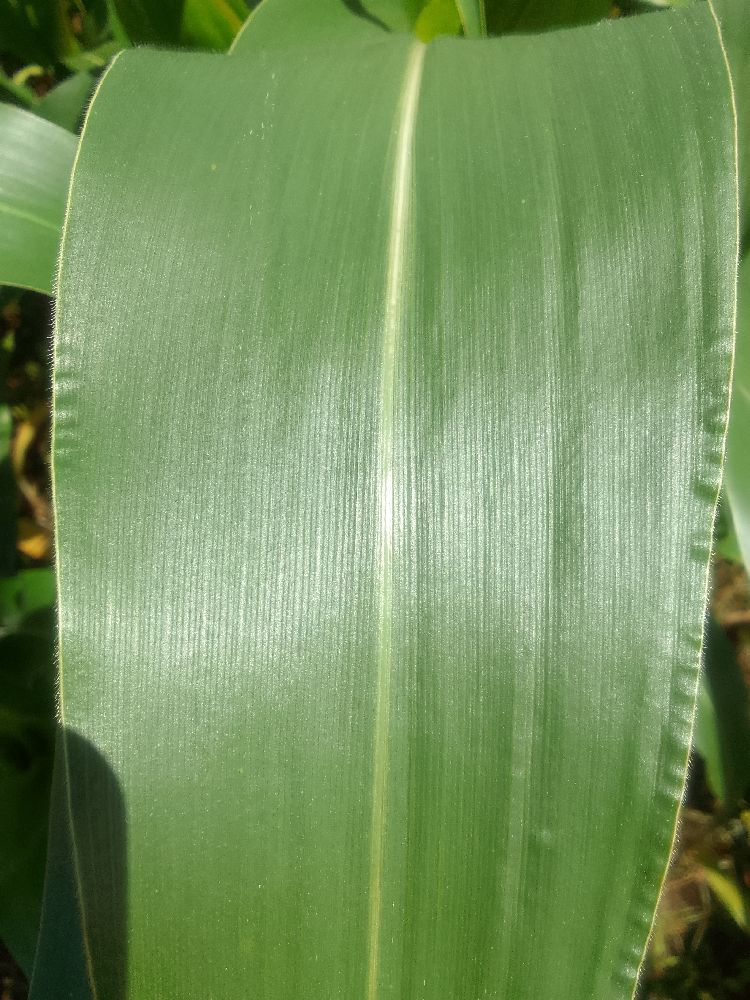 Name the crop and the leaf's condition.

maize, healthy
